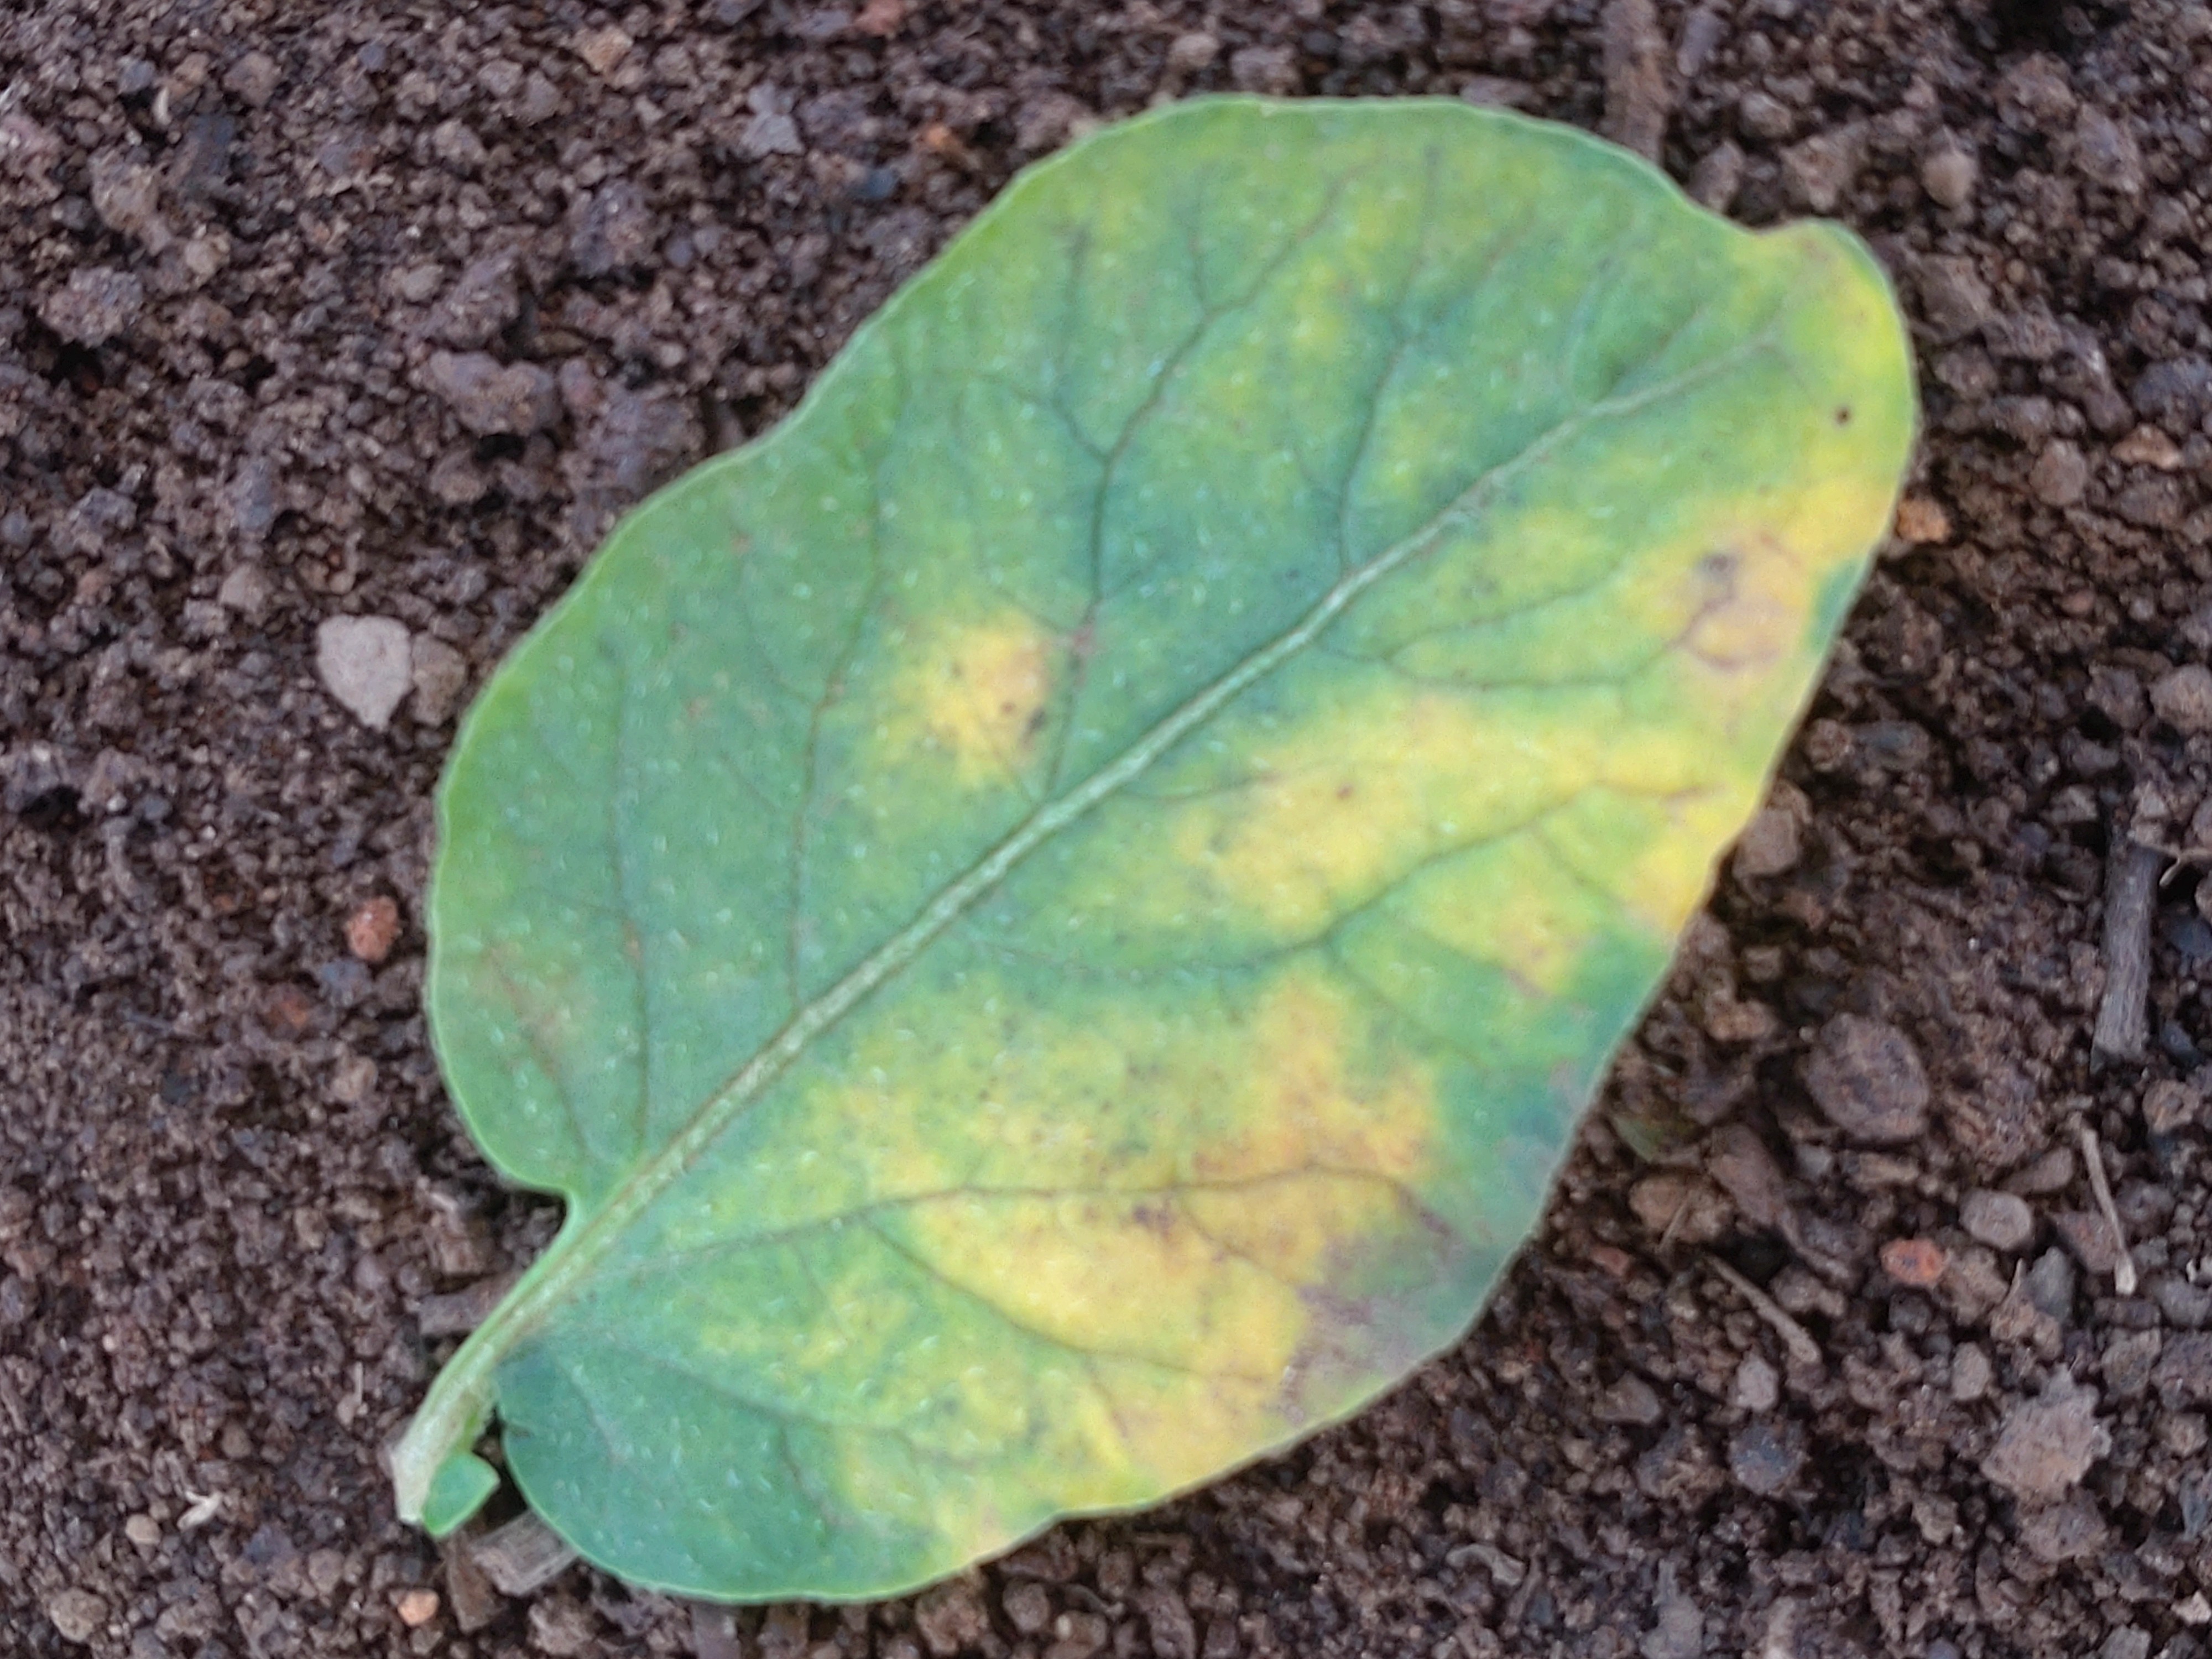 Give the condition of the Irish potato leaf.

late blight
